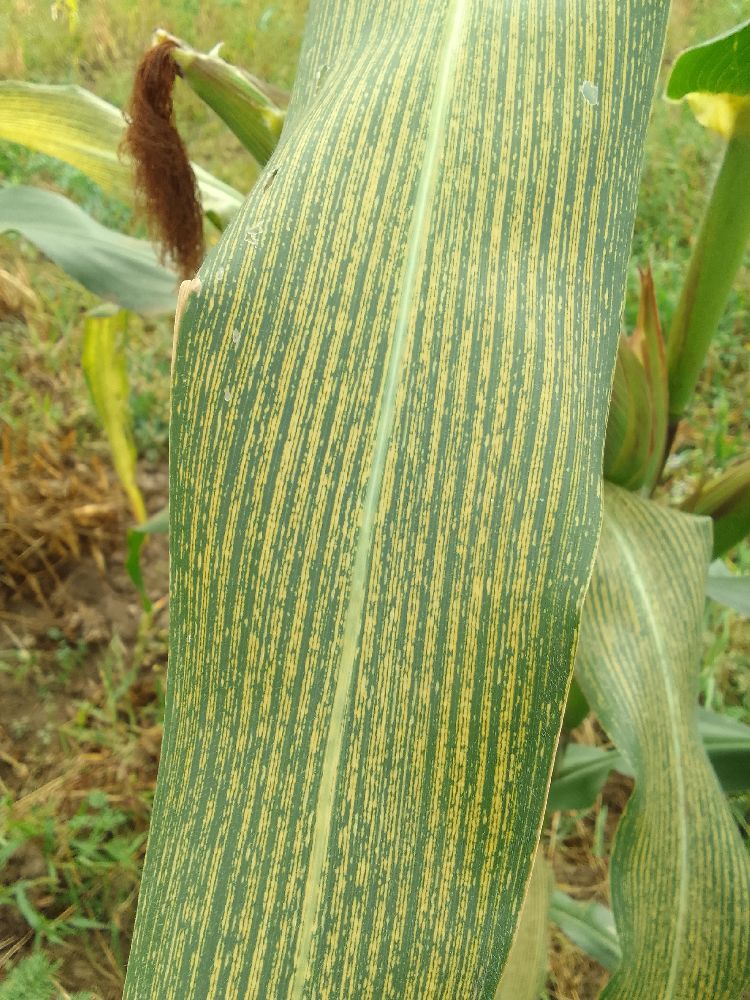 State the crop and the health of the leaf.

maize, maize streak virus
